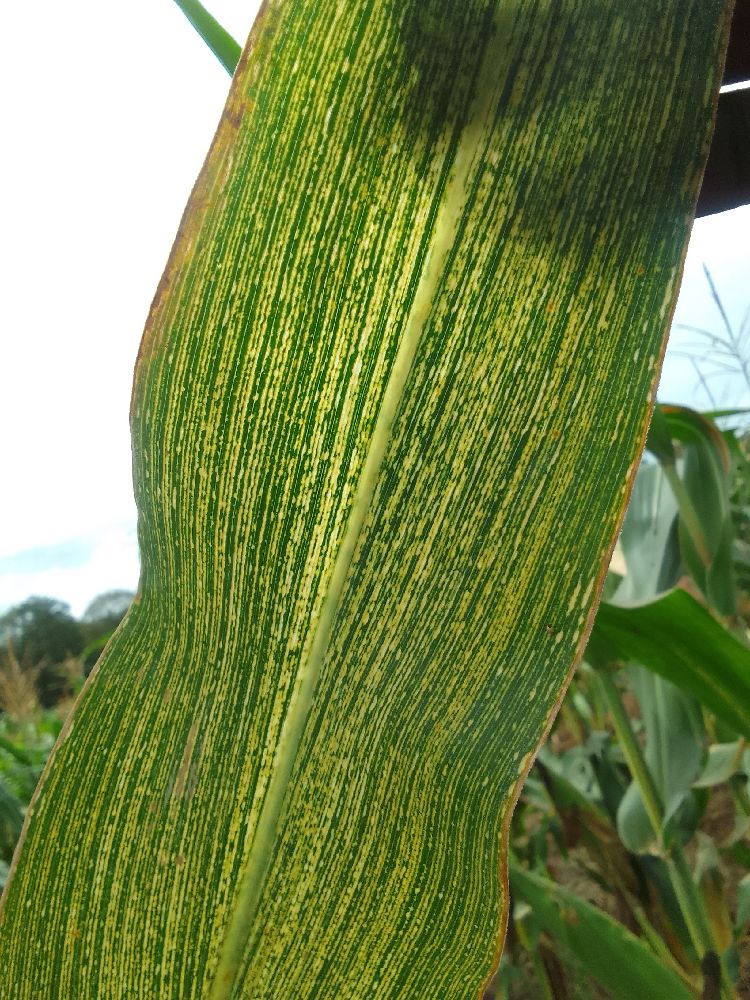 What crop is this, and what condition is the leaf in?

maize, maize streak virus
